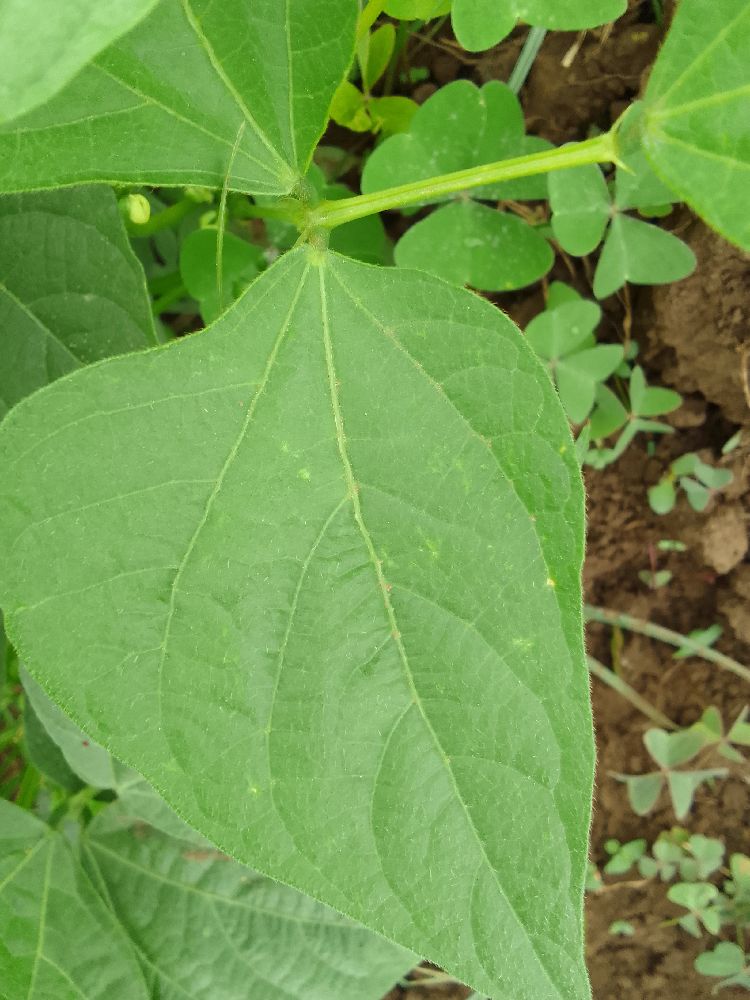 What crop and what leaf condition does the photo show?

common bean, healthy
